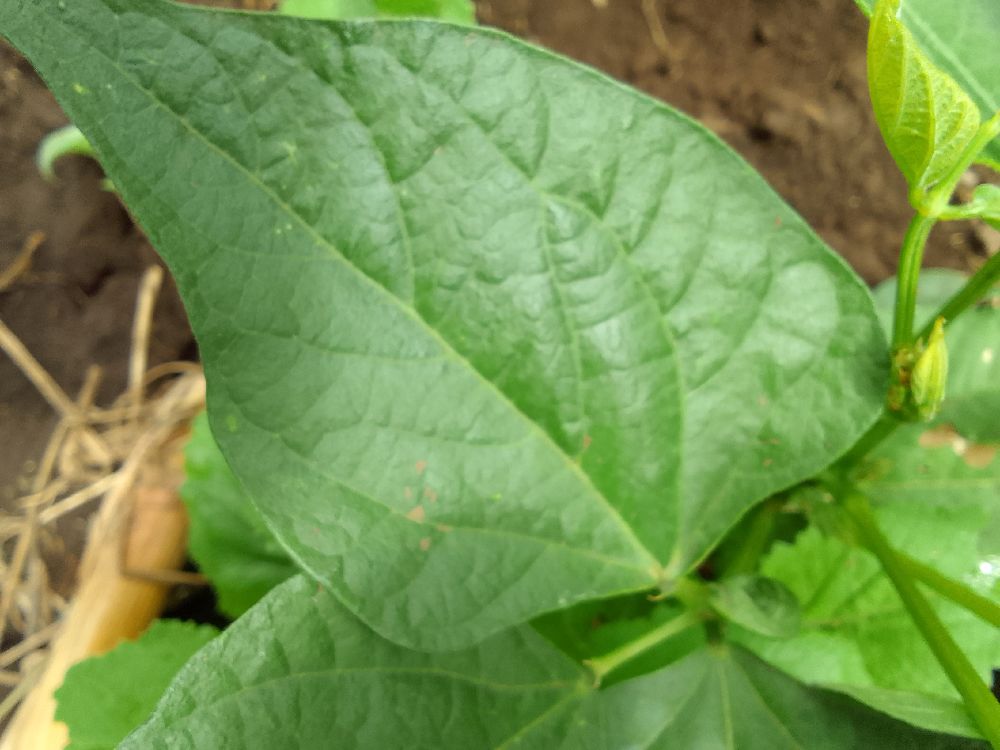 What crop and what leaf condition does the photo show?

common bean, healthy
